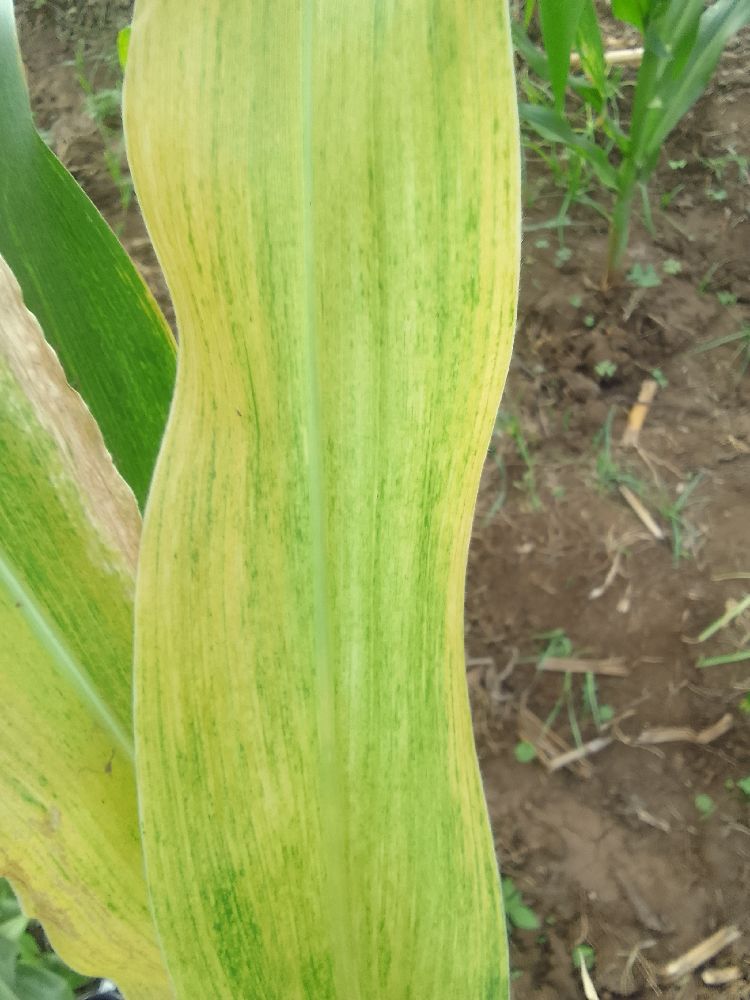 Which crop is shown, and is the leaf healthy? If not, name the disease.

maize, maize lethal necrosis
